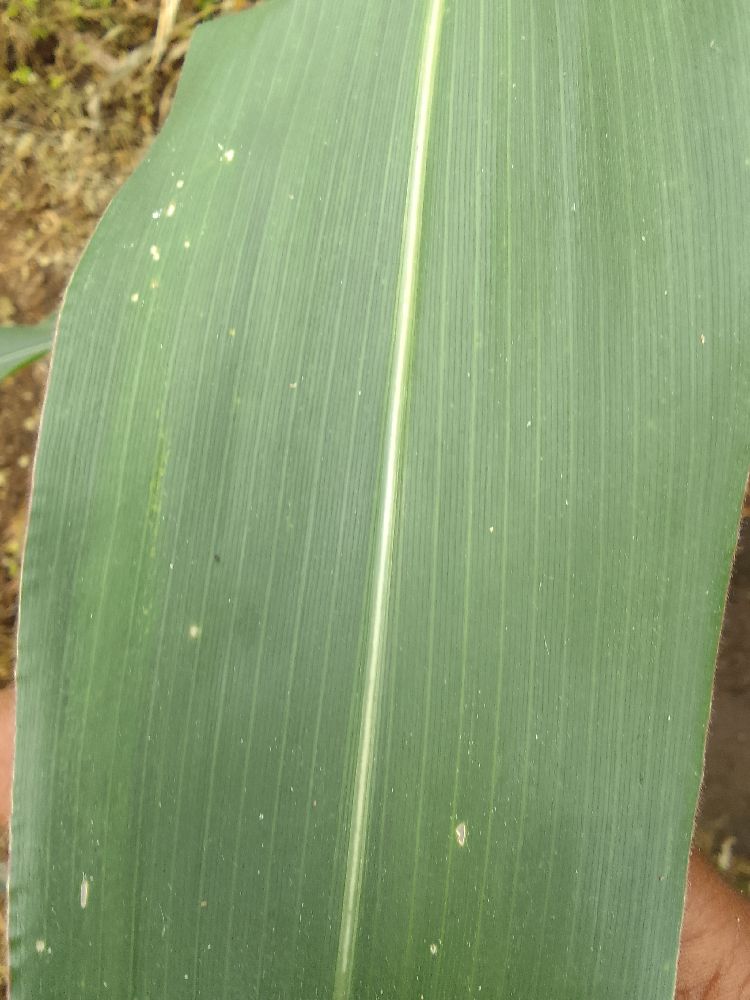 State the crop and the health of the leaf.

maize, healthy
